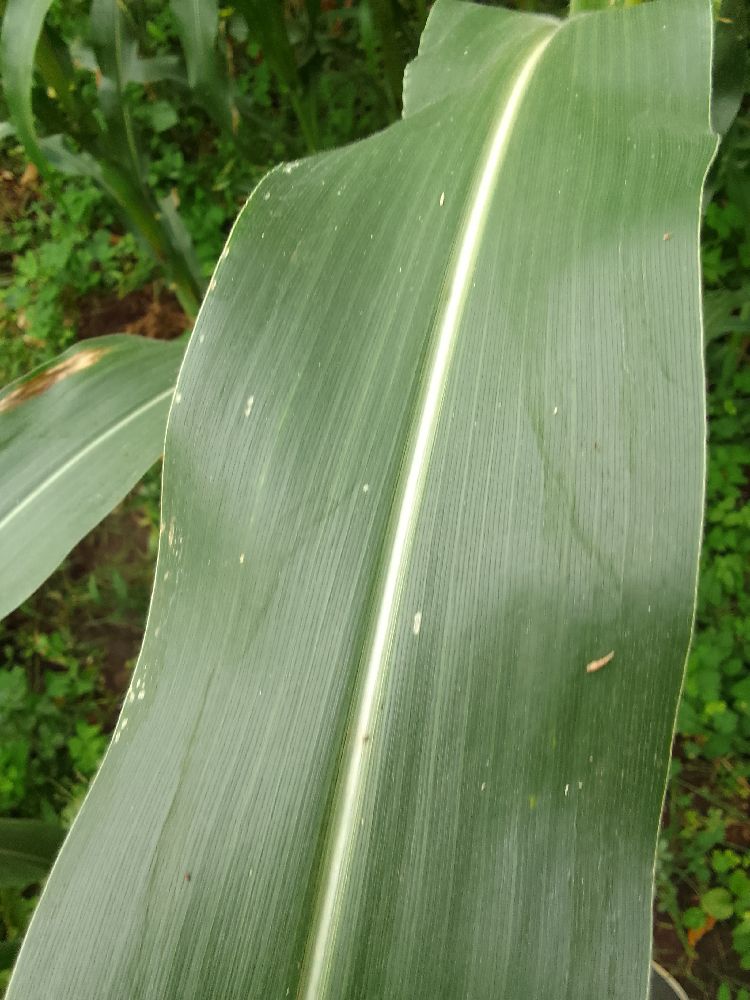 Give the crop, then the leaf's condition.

maize, healthy
